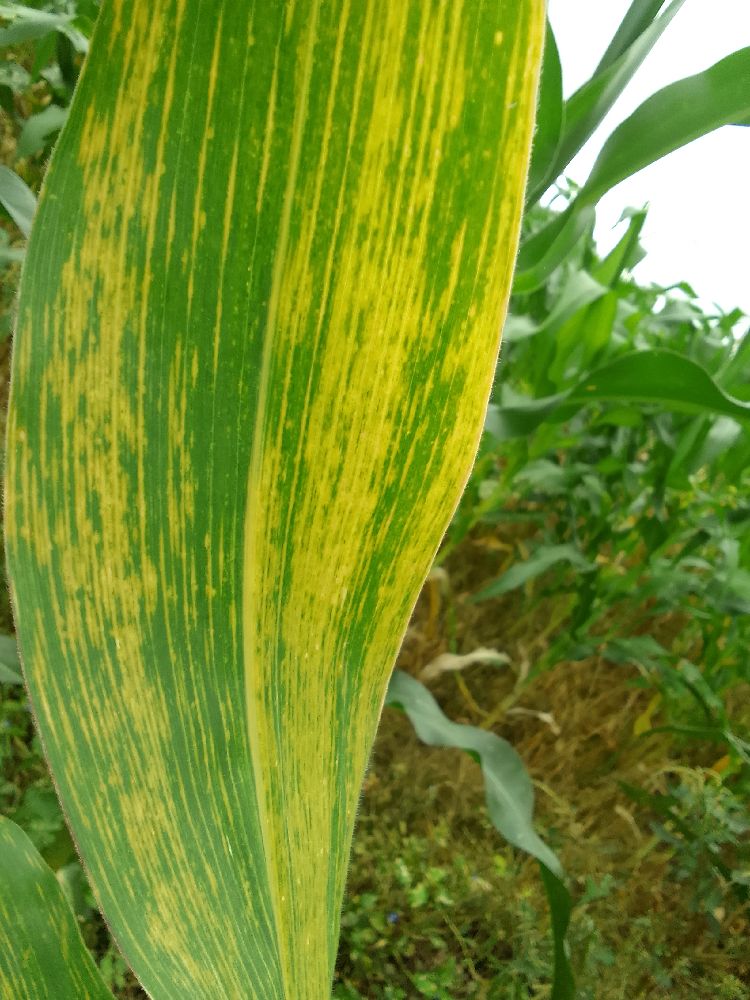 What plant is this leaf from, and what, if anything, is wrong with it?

maize, maize lethal necrosis
